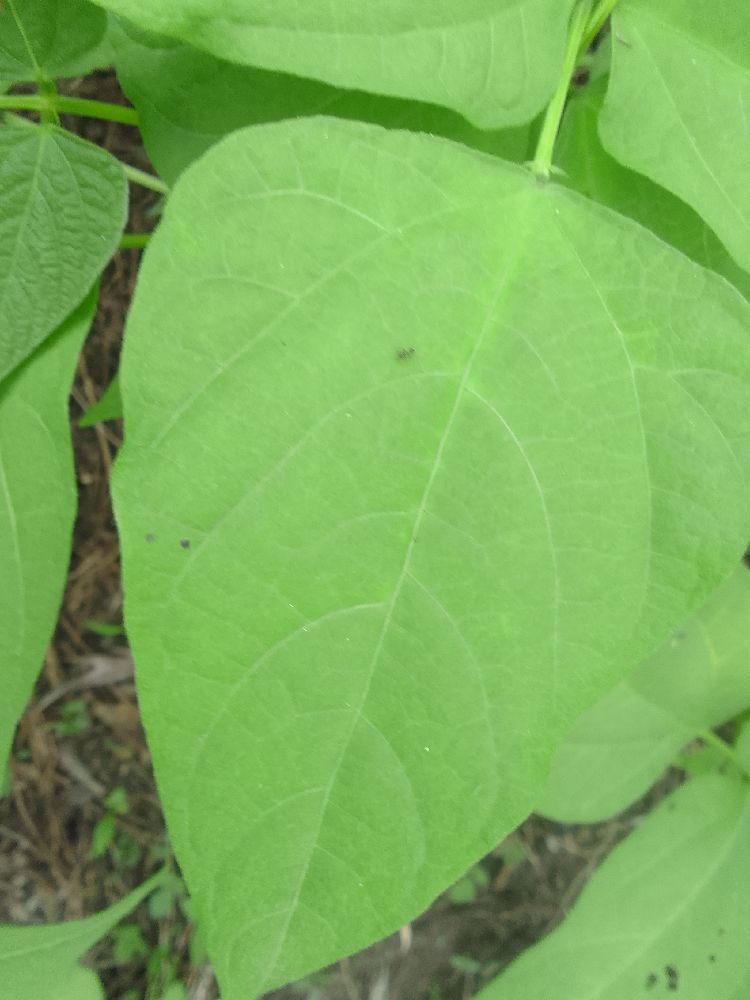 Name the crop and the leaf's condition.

common bean, healthy
